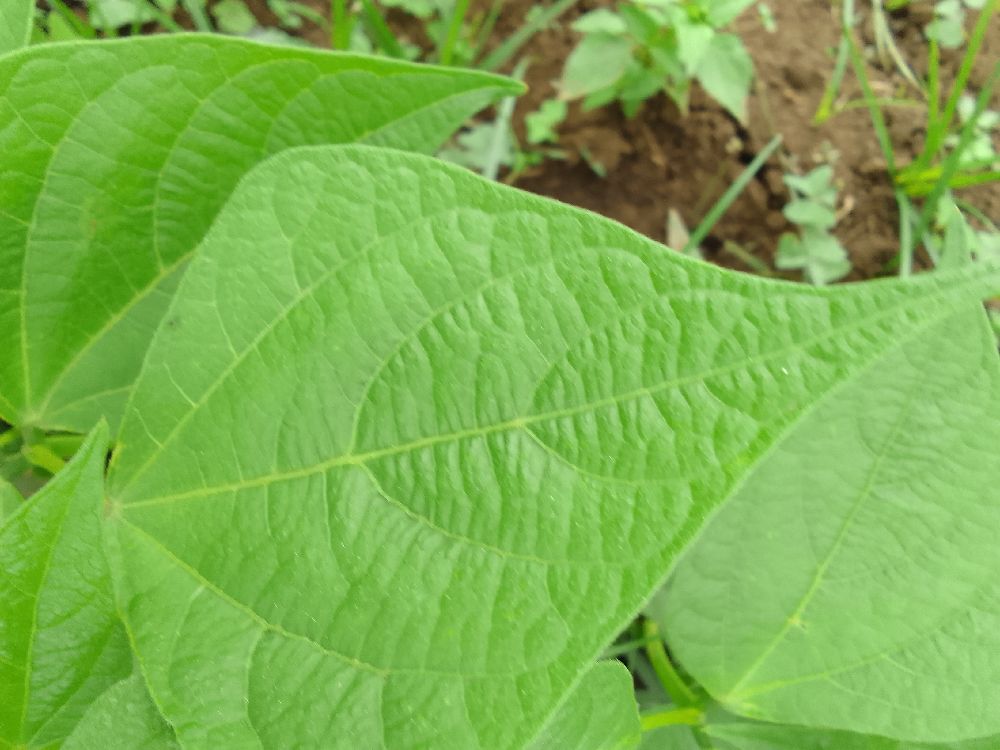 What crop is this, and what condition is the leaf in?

common bean, healthy
